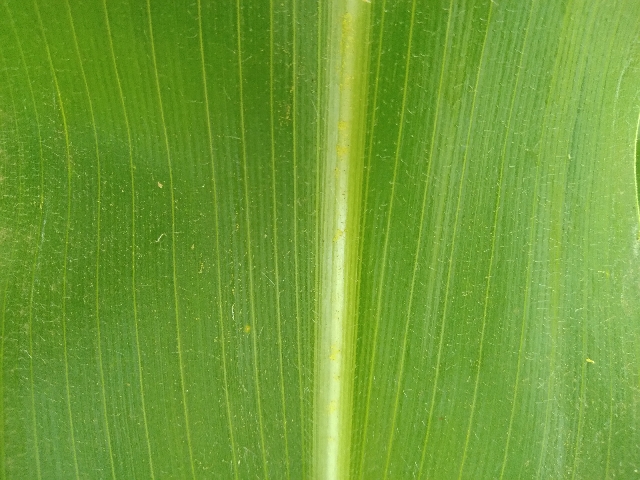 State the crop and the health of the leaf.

maize, healthy
